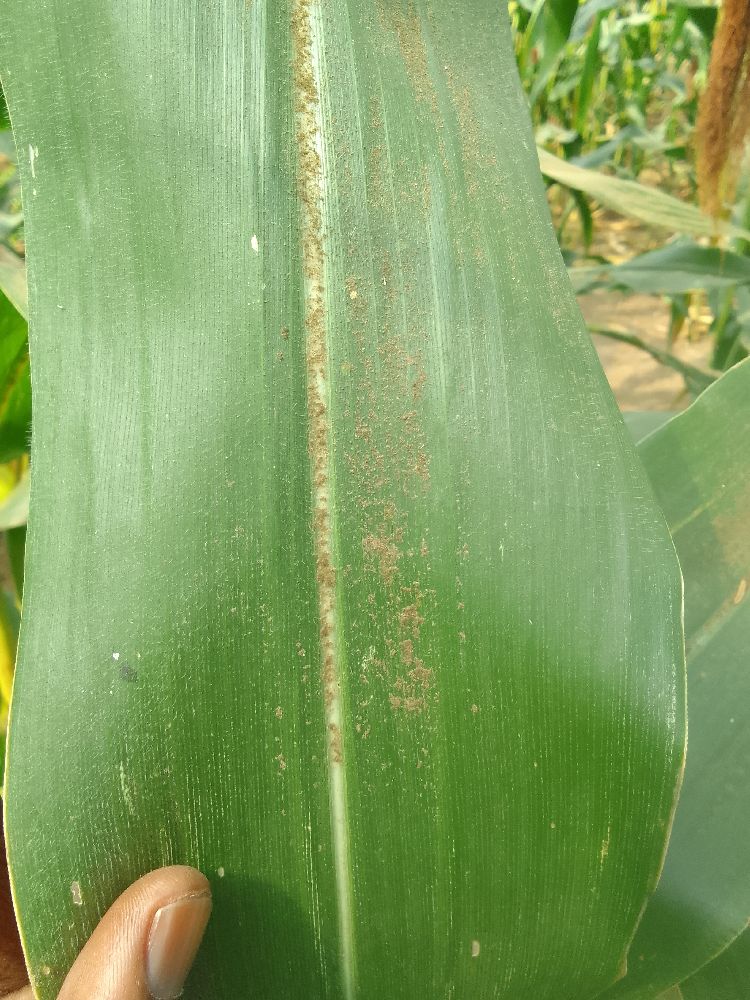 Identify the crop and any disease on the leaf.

maize, healthy
